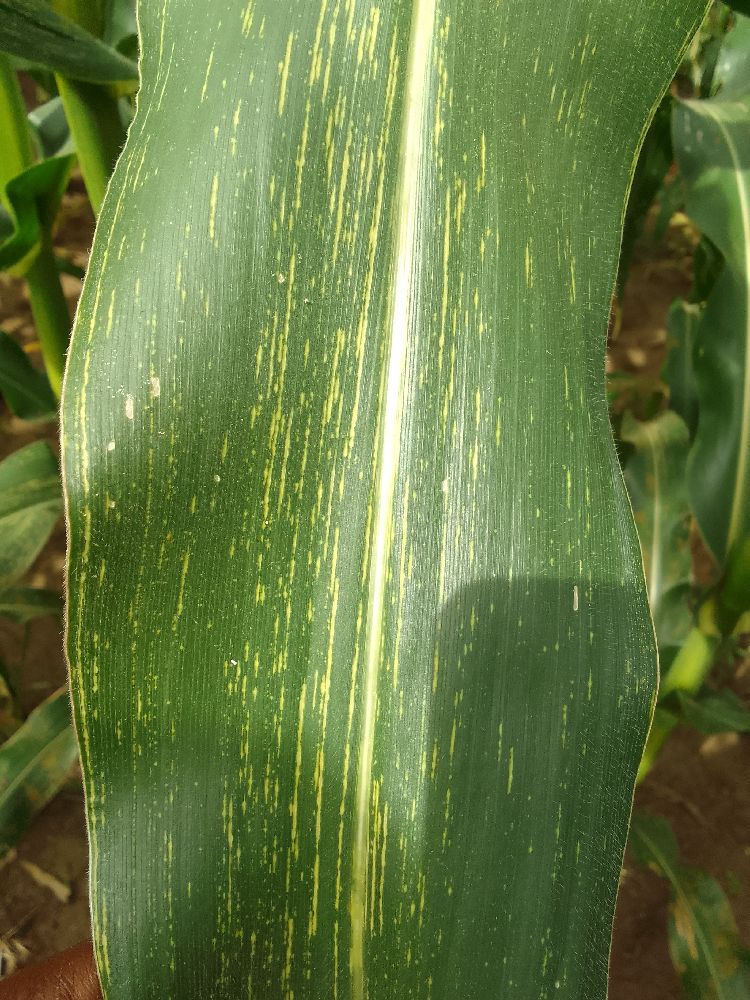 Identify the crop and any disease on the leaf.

maize, maize streak virus
